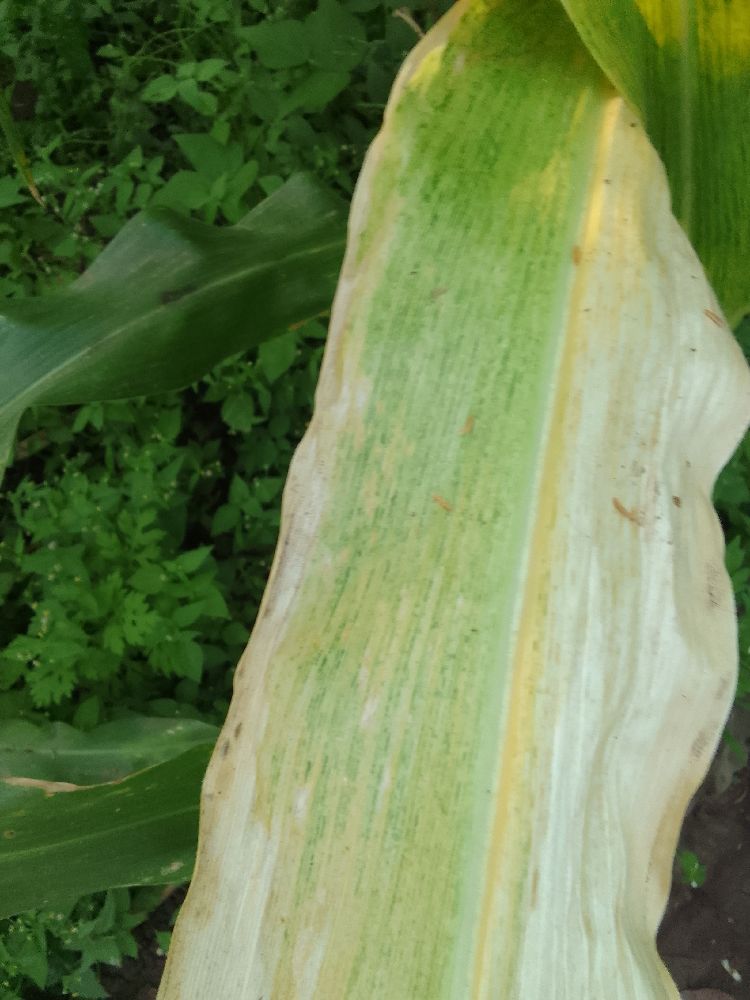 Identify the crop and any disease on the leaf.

maize, maize lethal necrosis
